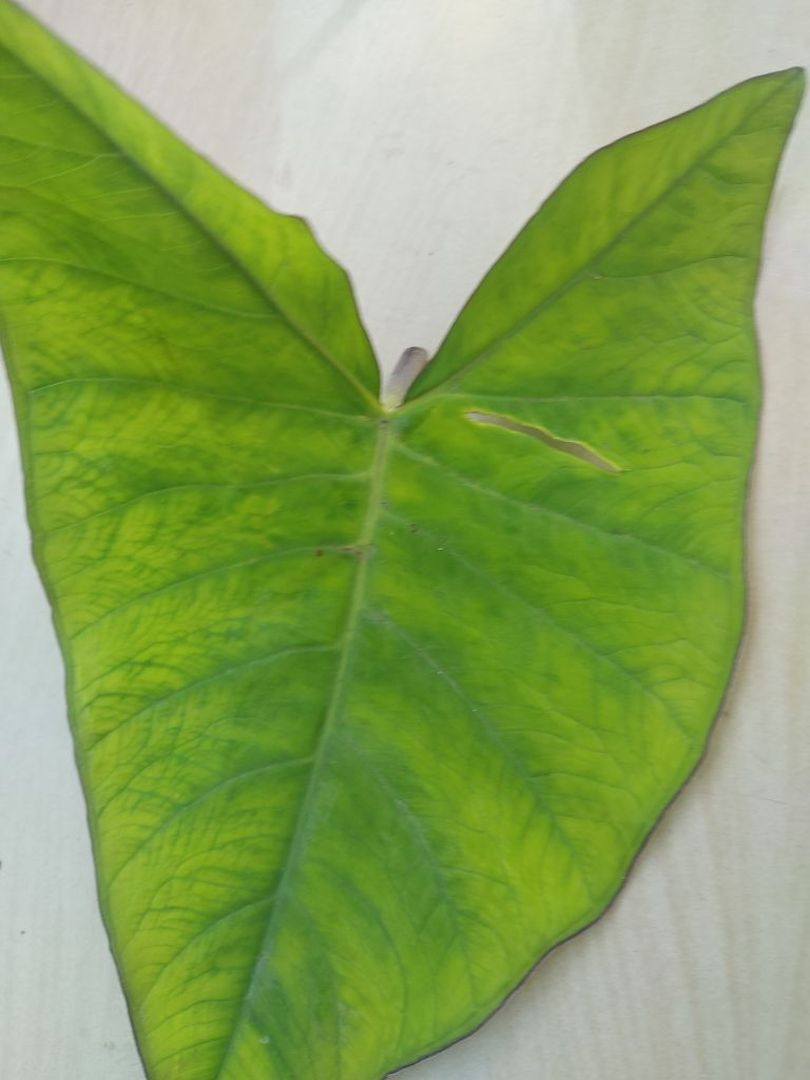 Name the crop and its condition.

taro, mosaic
